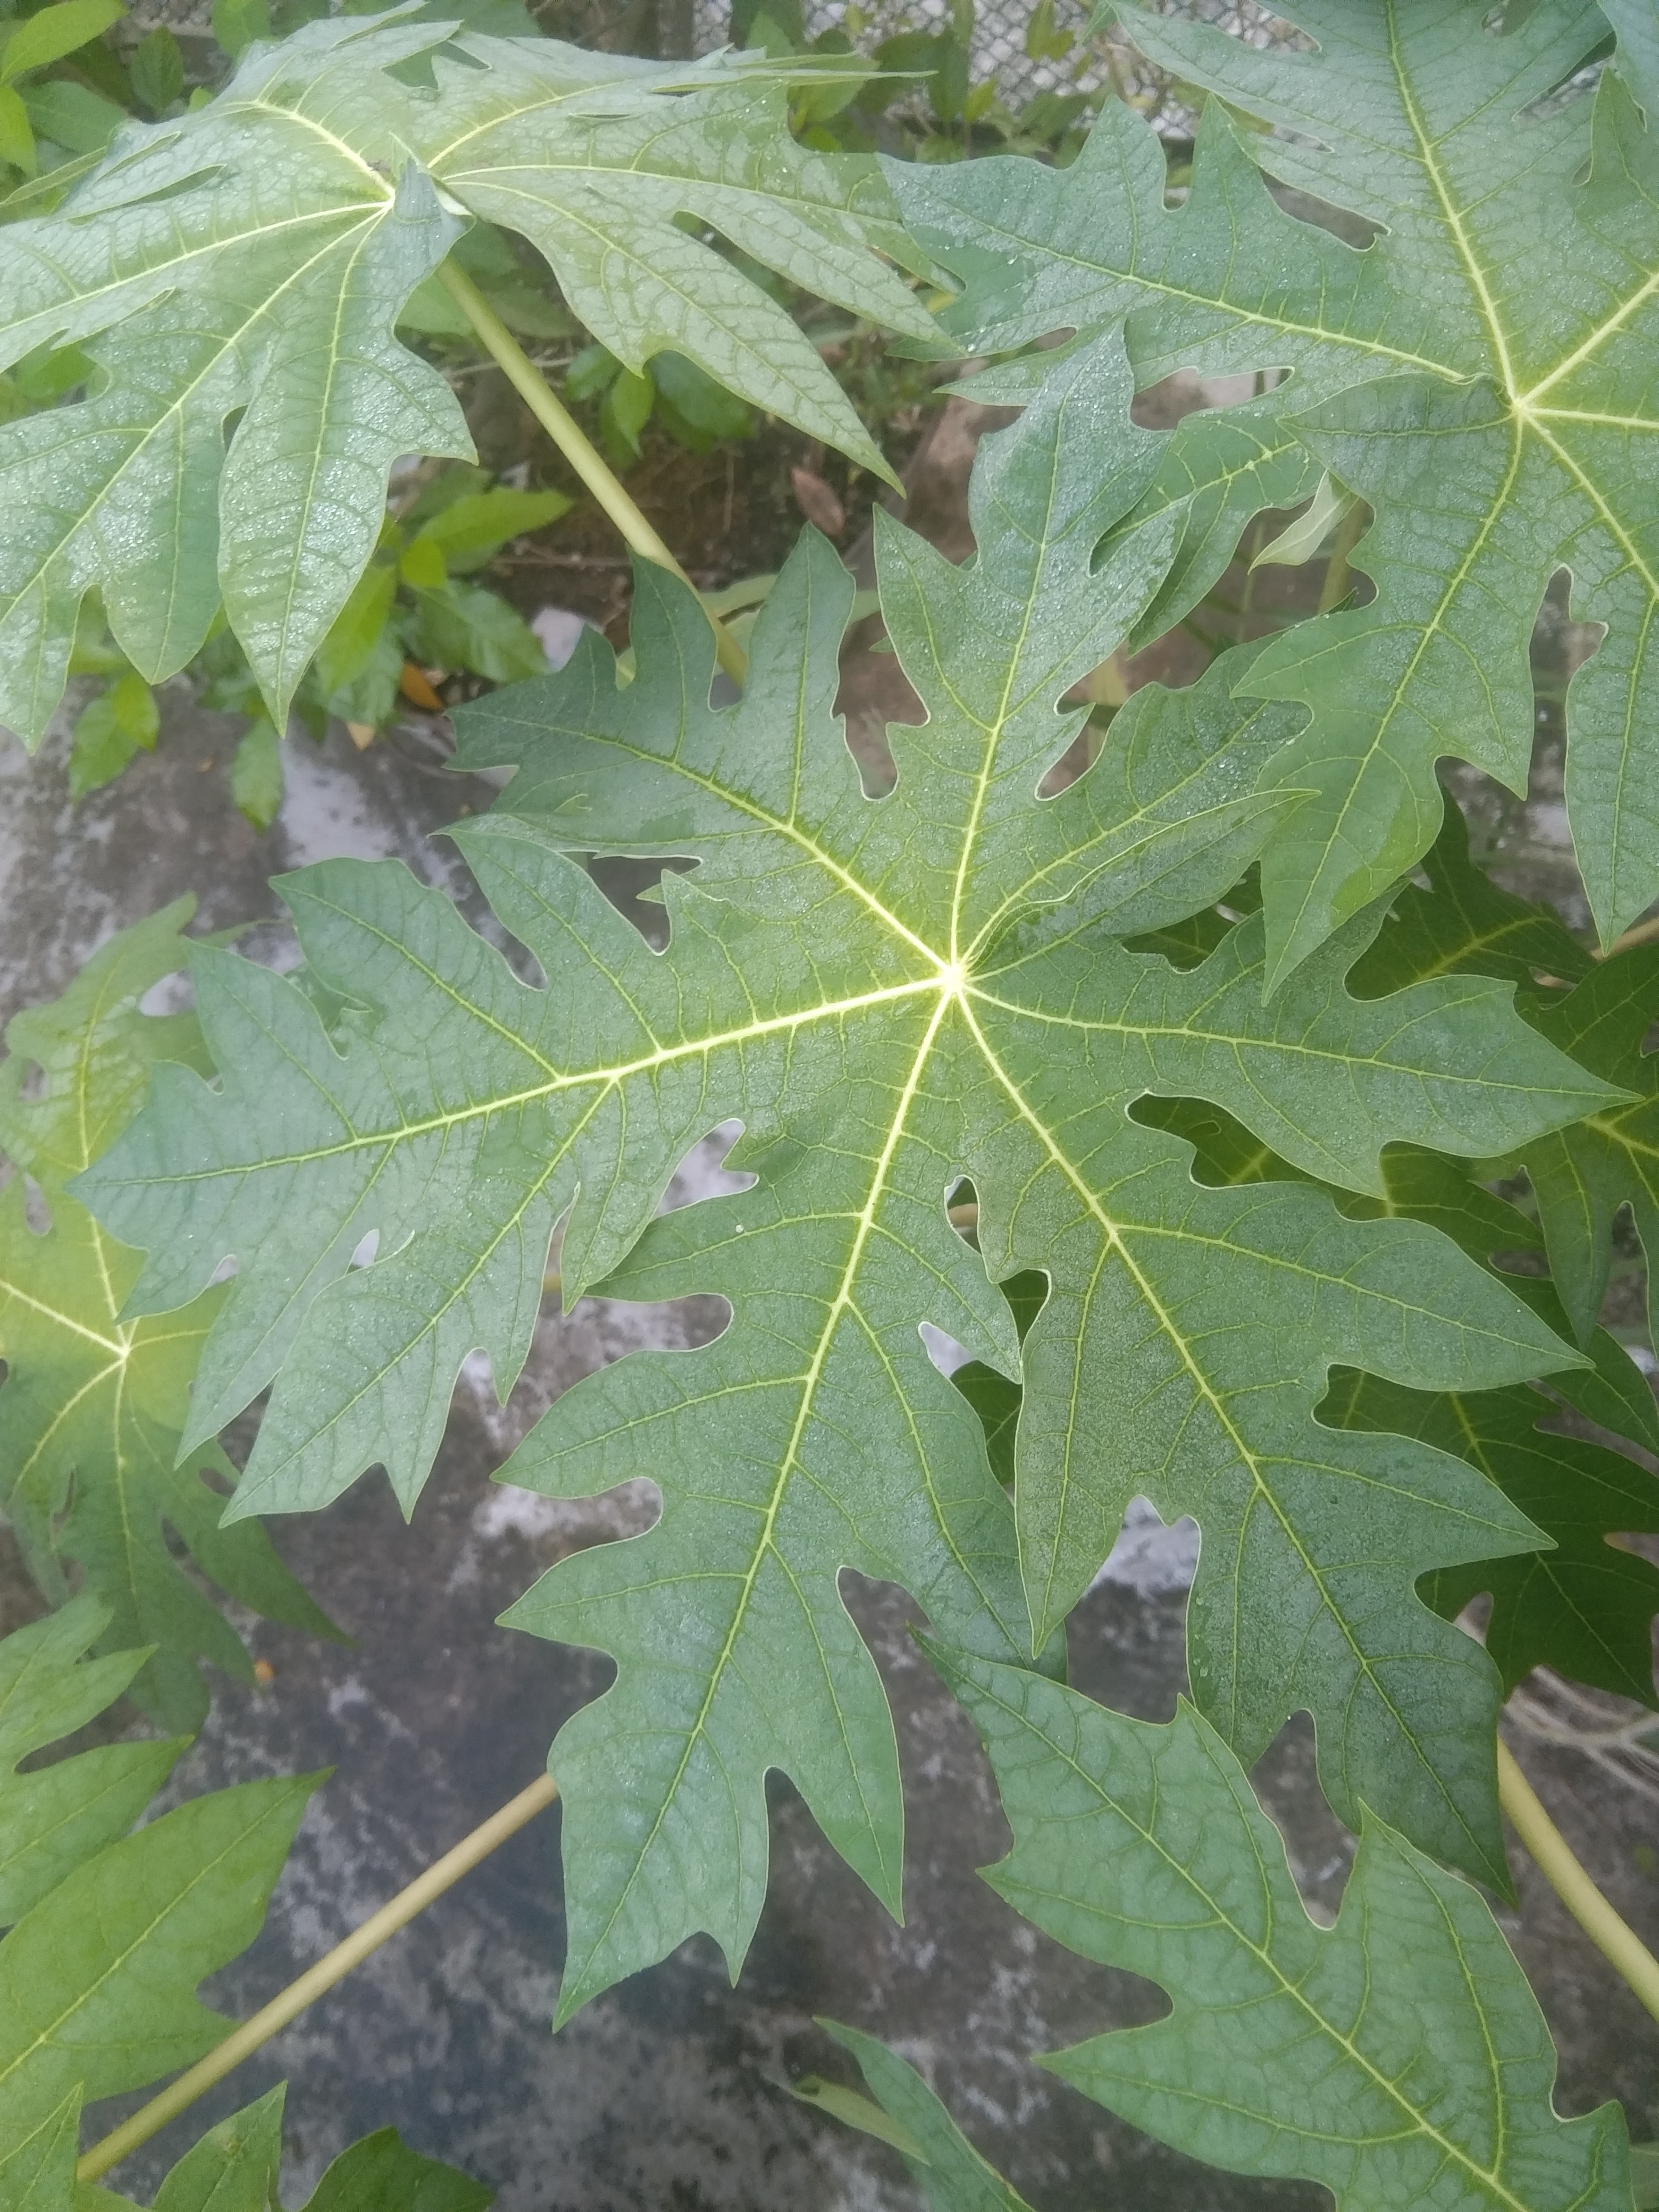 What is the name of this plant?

papaya
